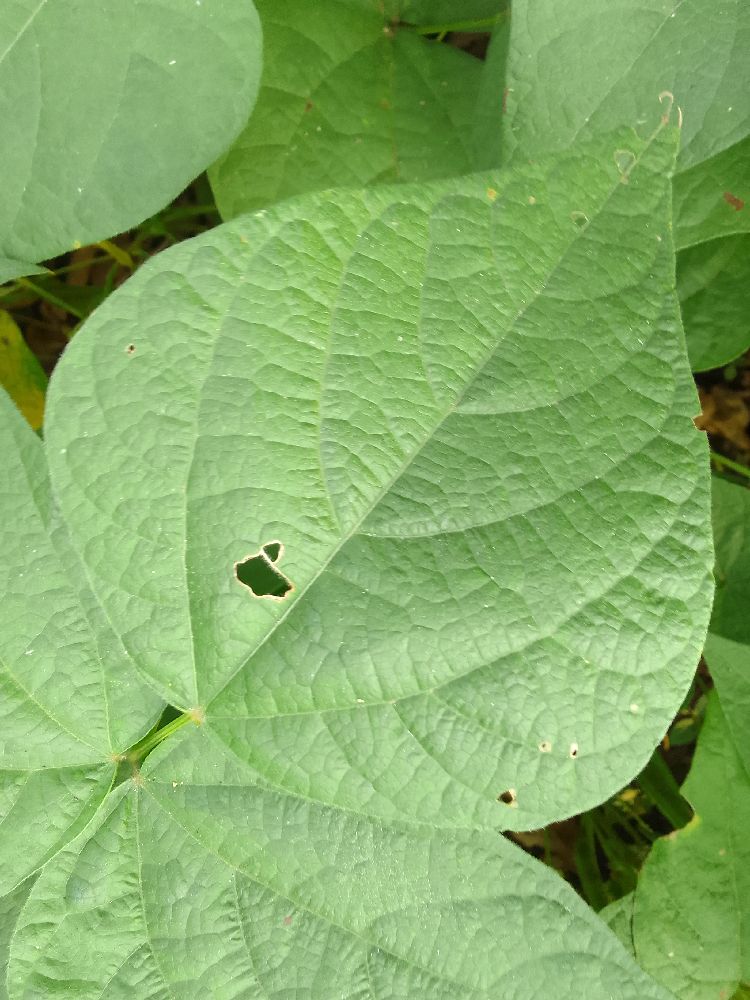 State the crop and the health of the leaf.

common bean, healthy
